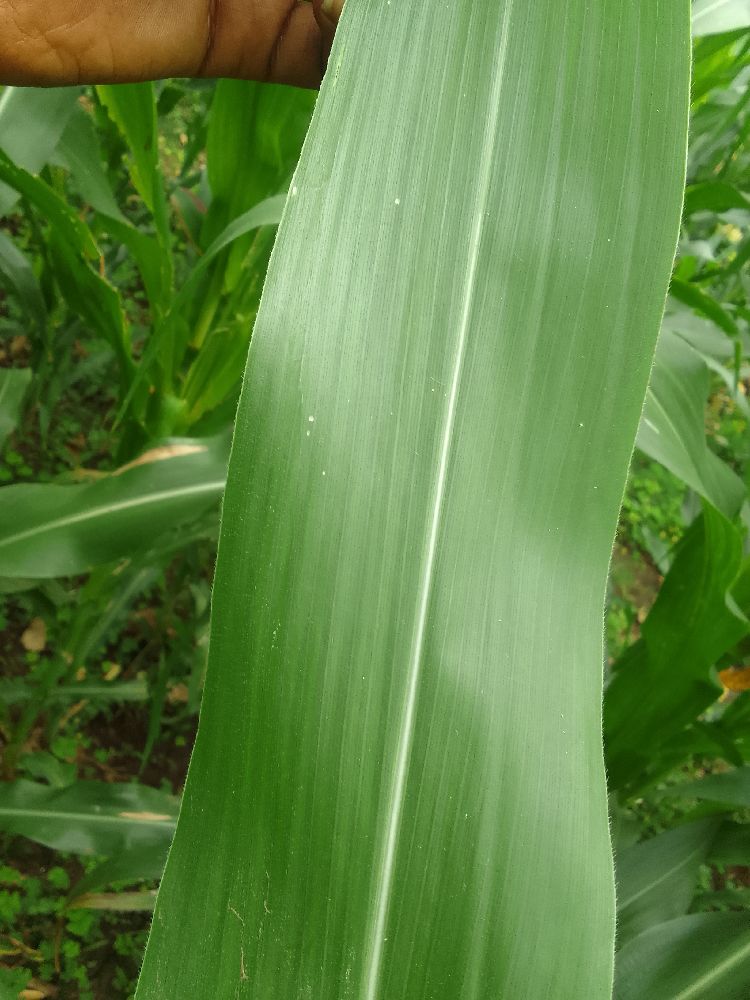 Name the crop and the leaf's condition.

maize, healthy
